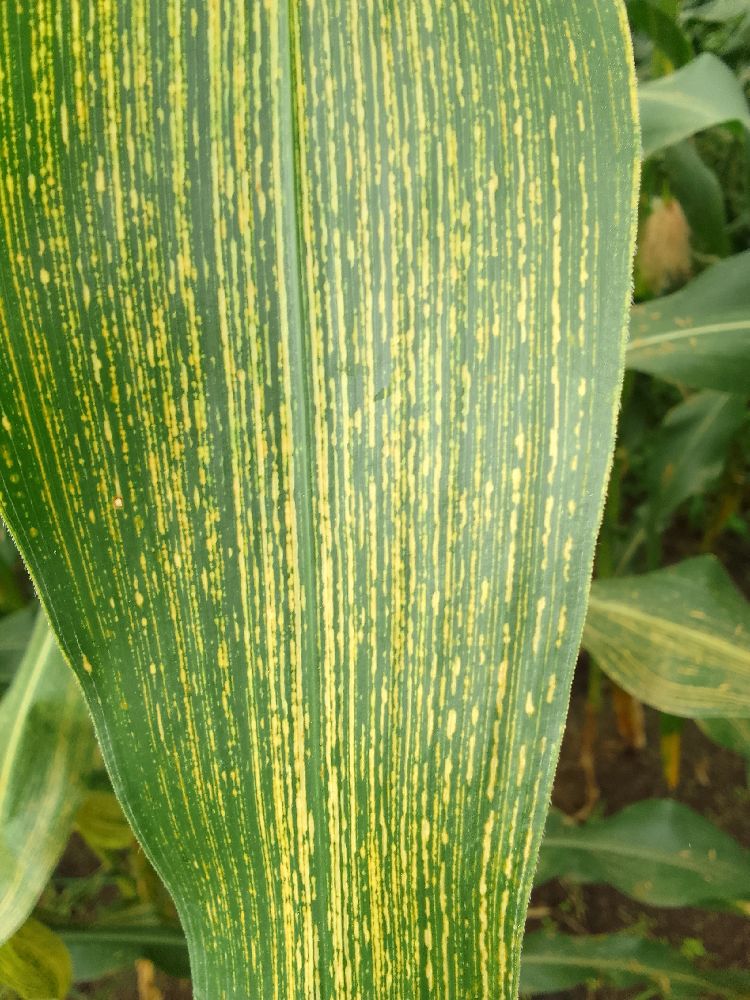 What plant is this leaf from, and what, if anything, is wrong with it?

maize, maize streak virus
